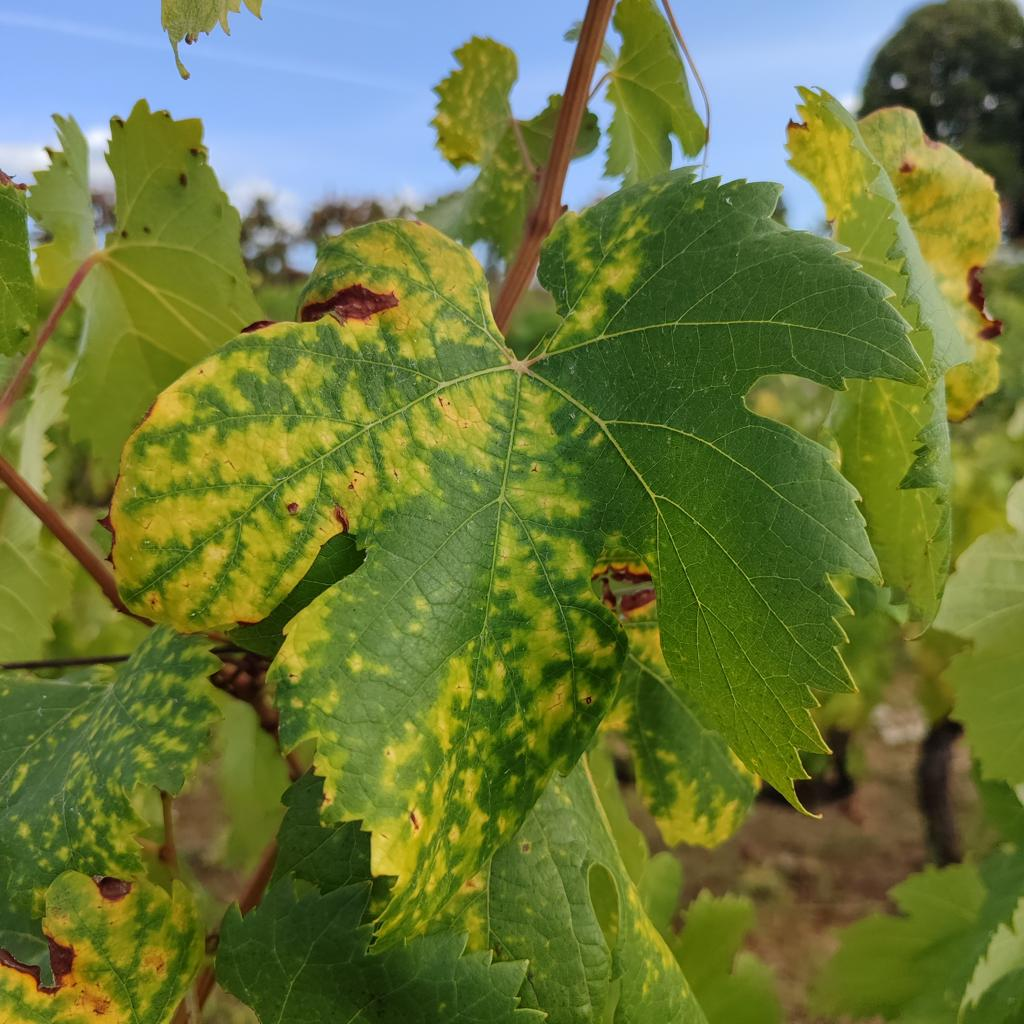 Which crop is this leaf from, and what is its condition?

grapevine, esca complex
